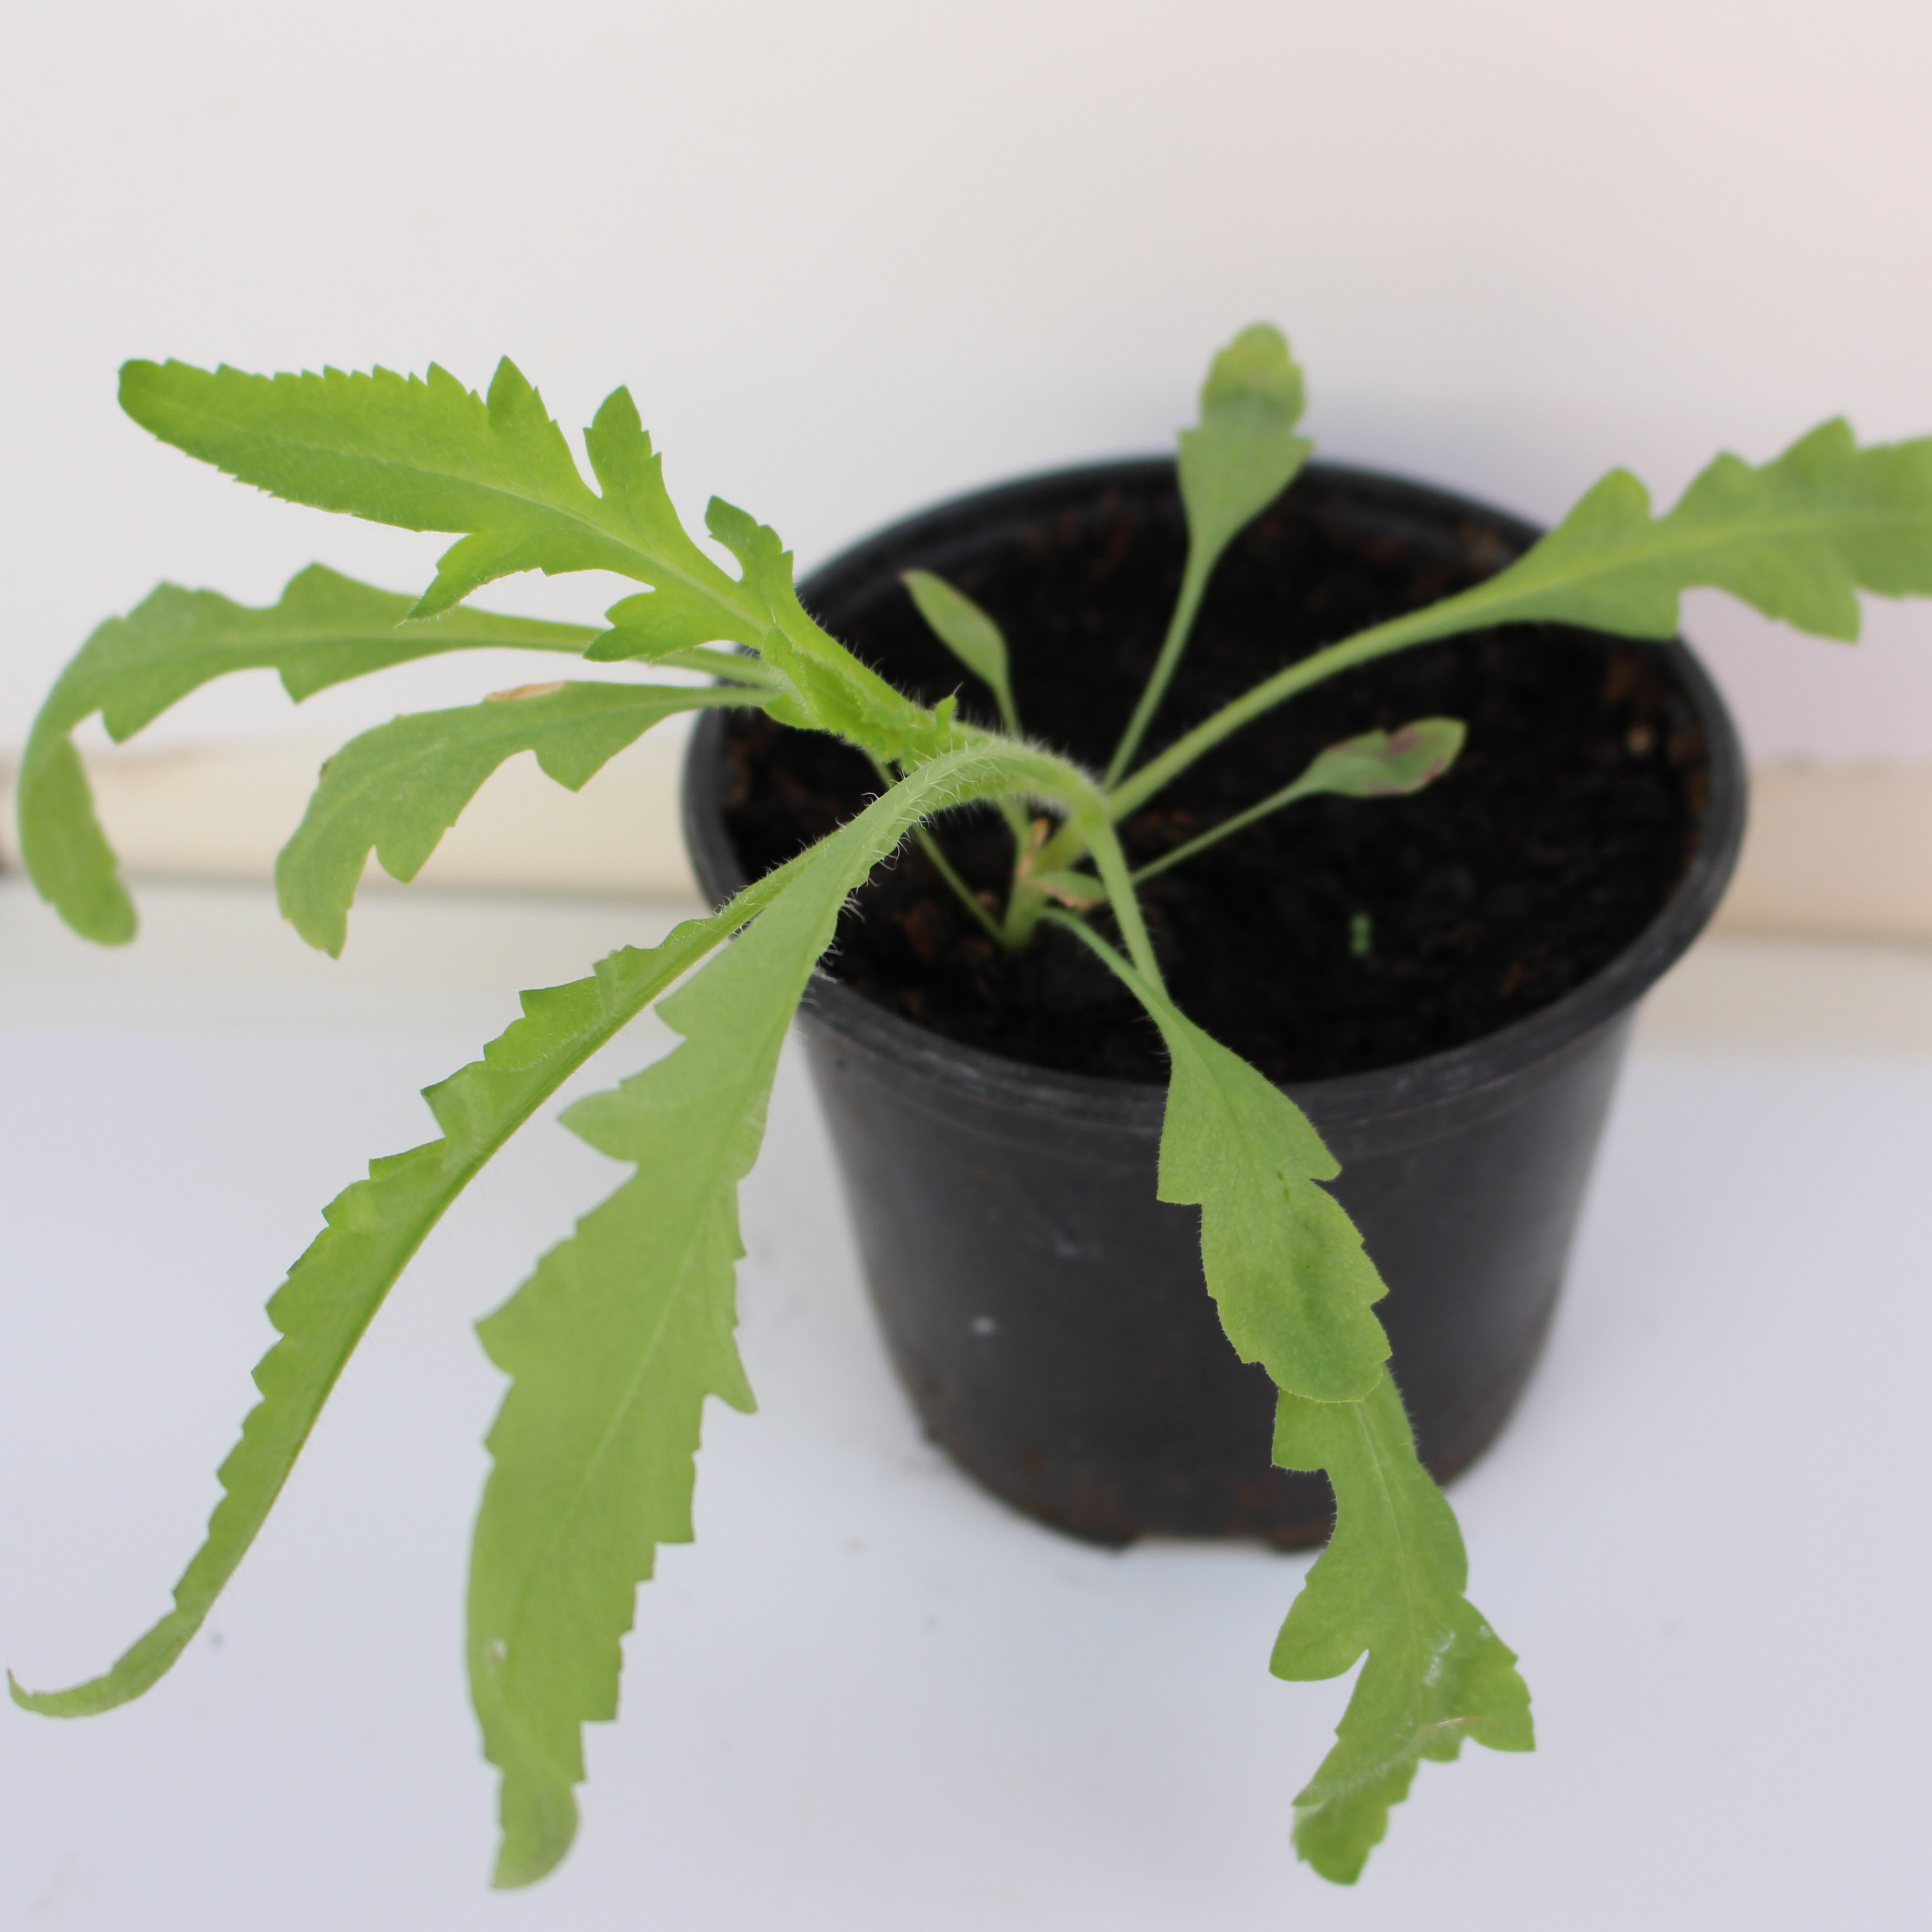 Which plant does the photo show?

Papaver rhoeas
